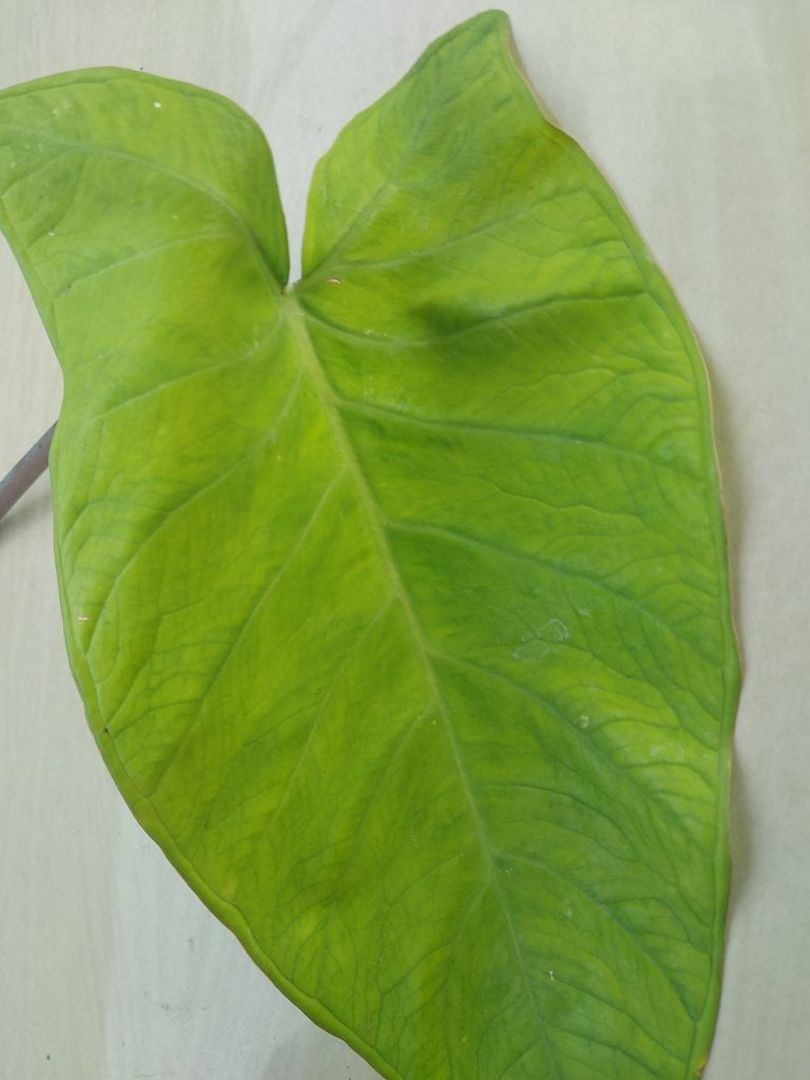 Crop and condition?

taro, mosaic
